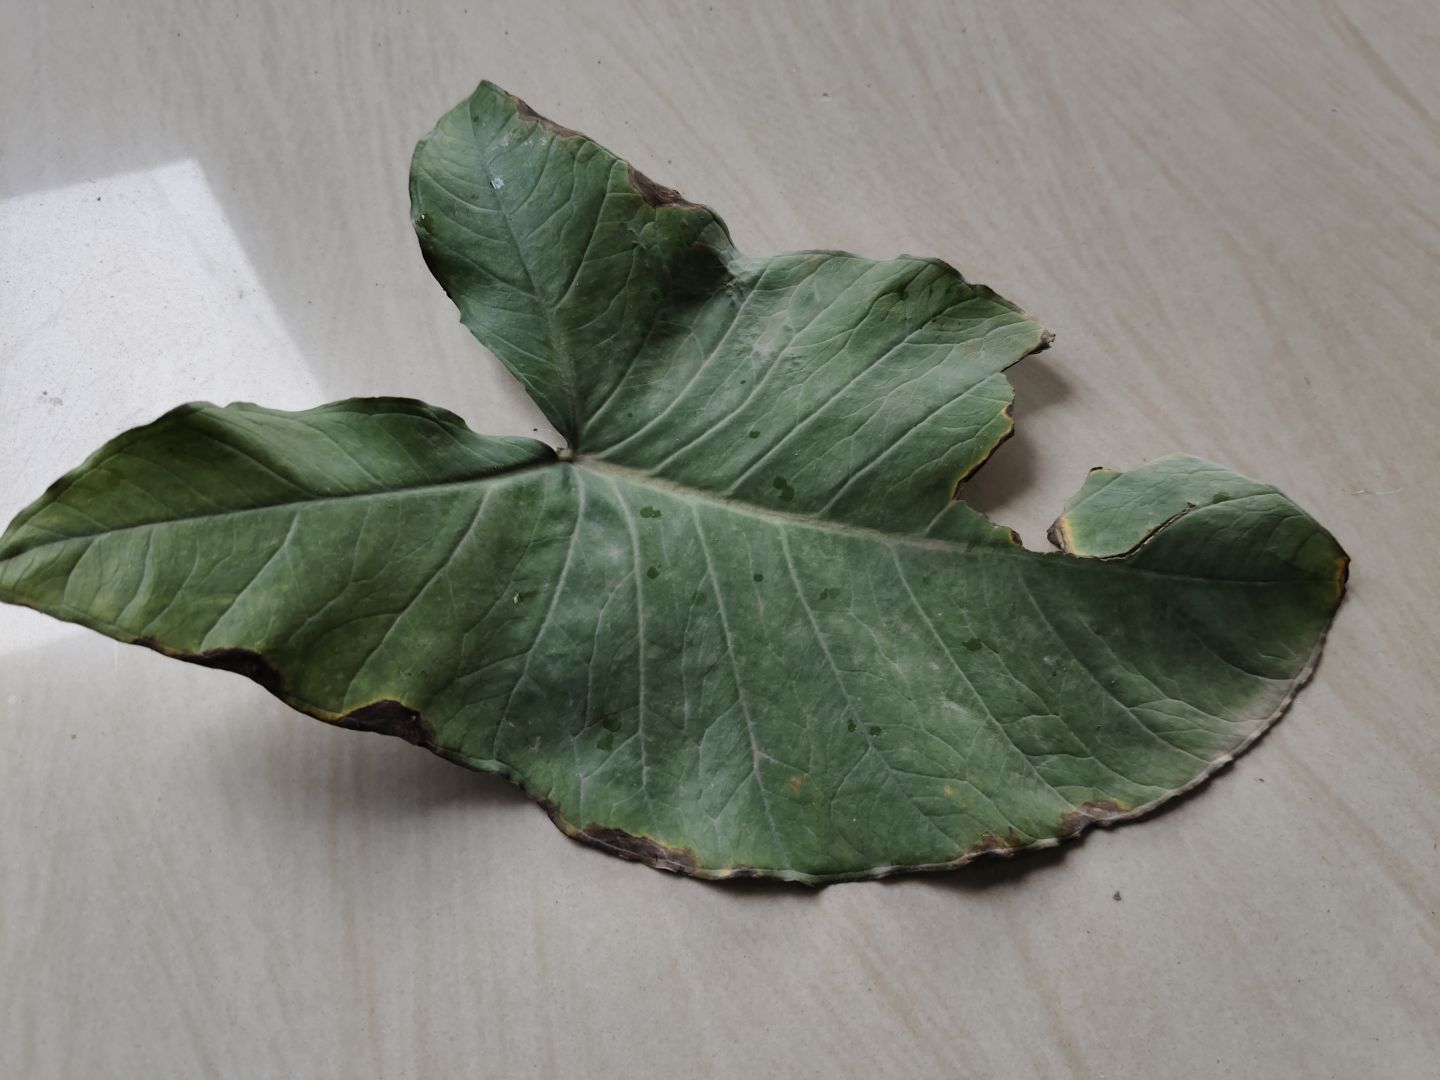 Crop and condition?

taro, leaf blight
